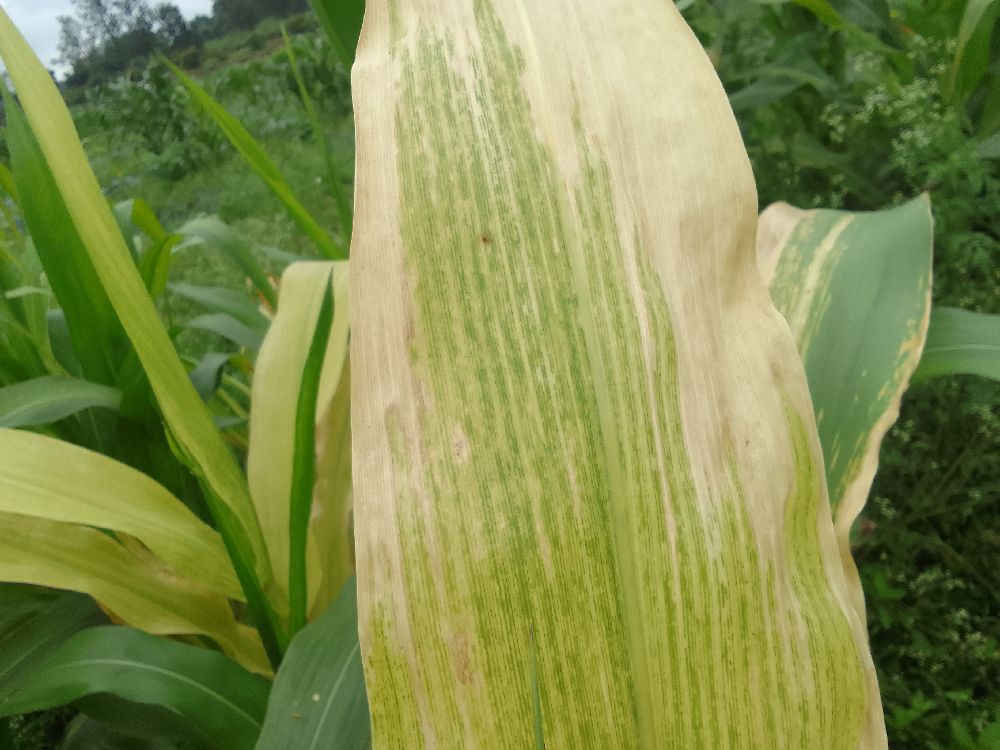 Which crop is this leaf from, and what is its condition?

maize, maize lethal necrosis
